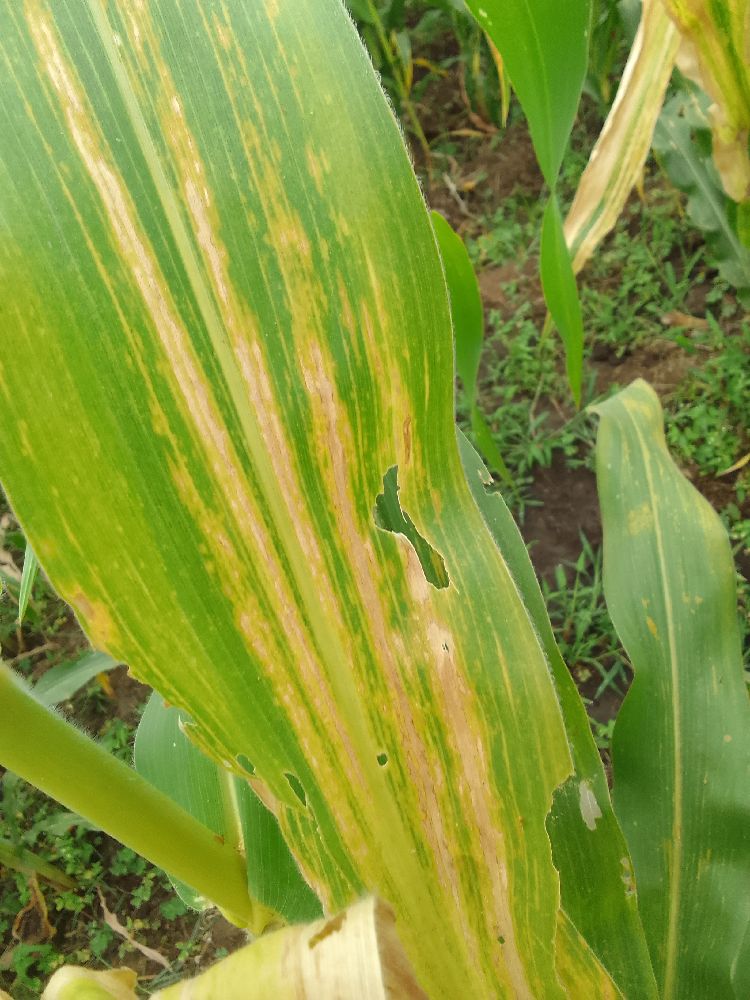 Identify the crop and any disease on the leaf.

maize, maize lethal necrosis
